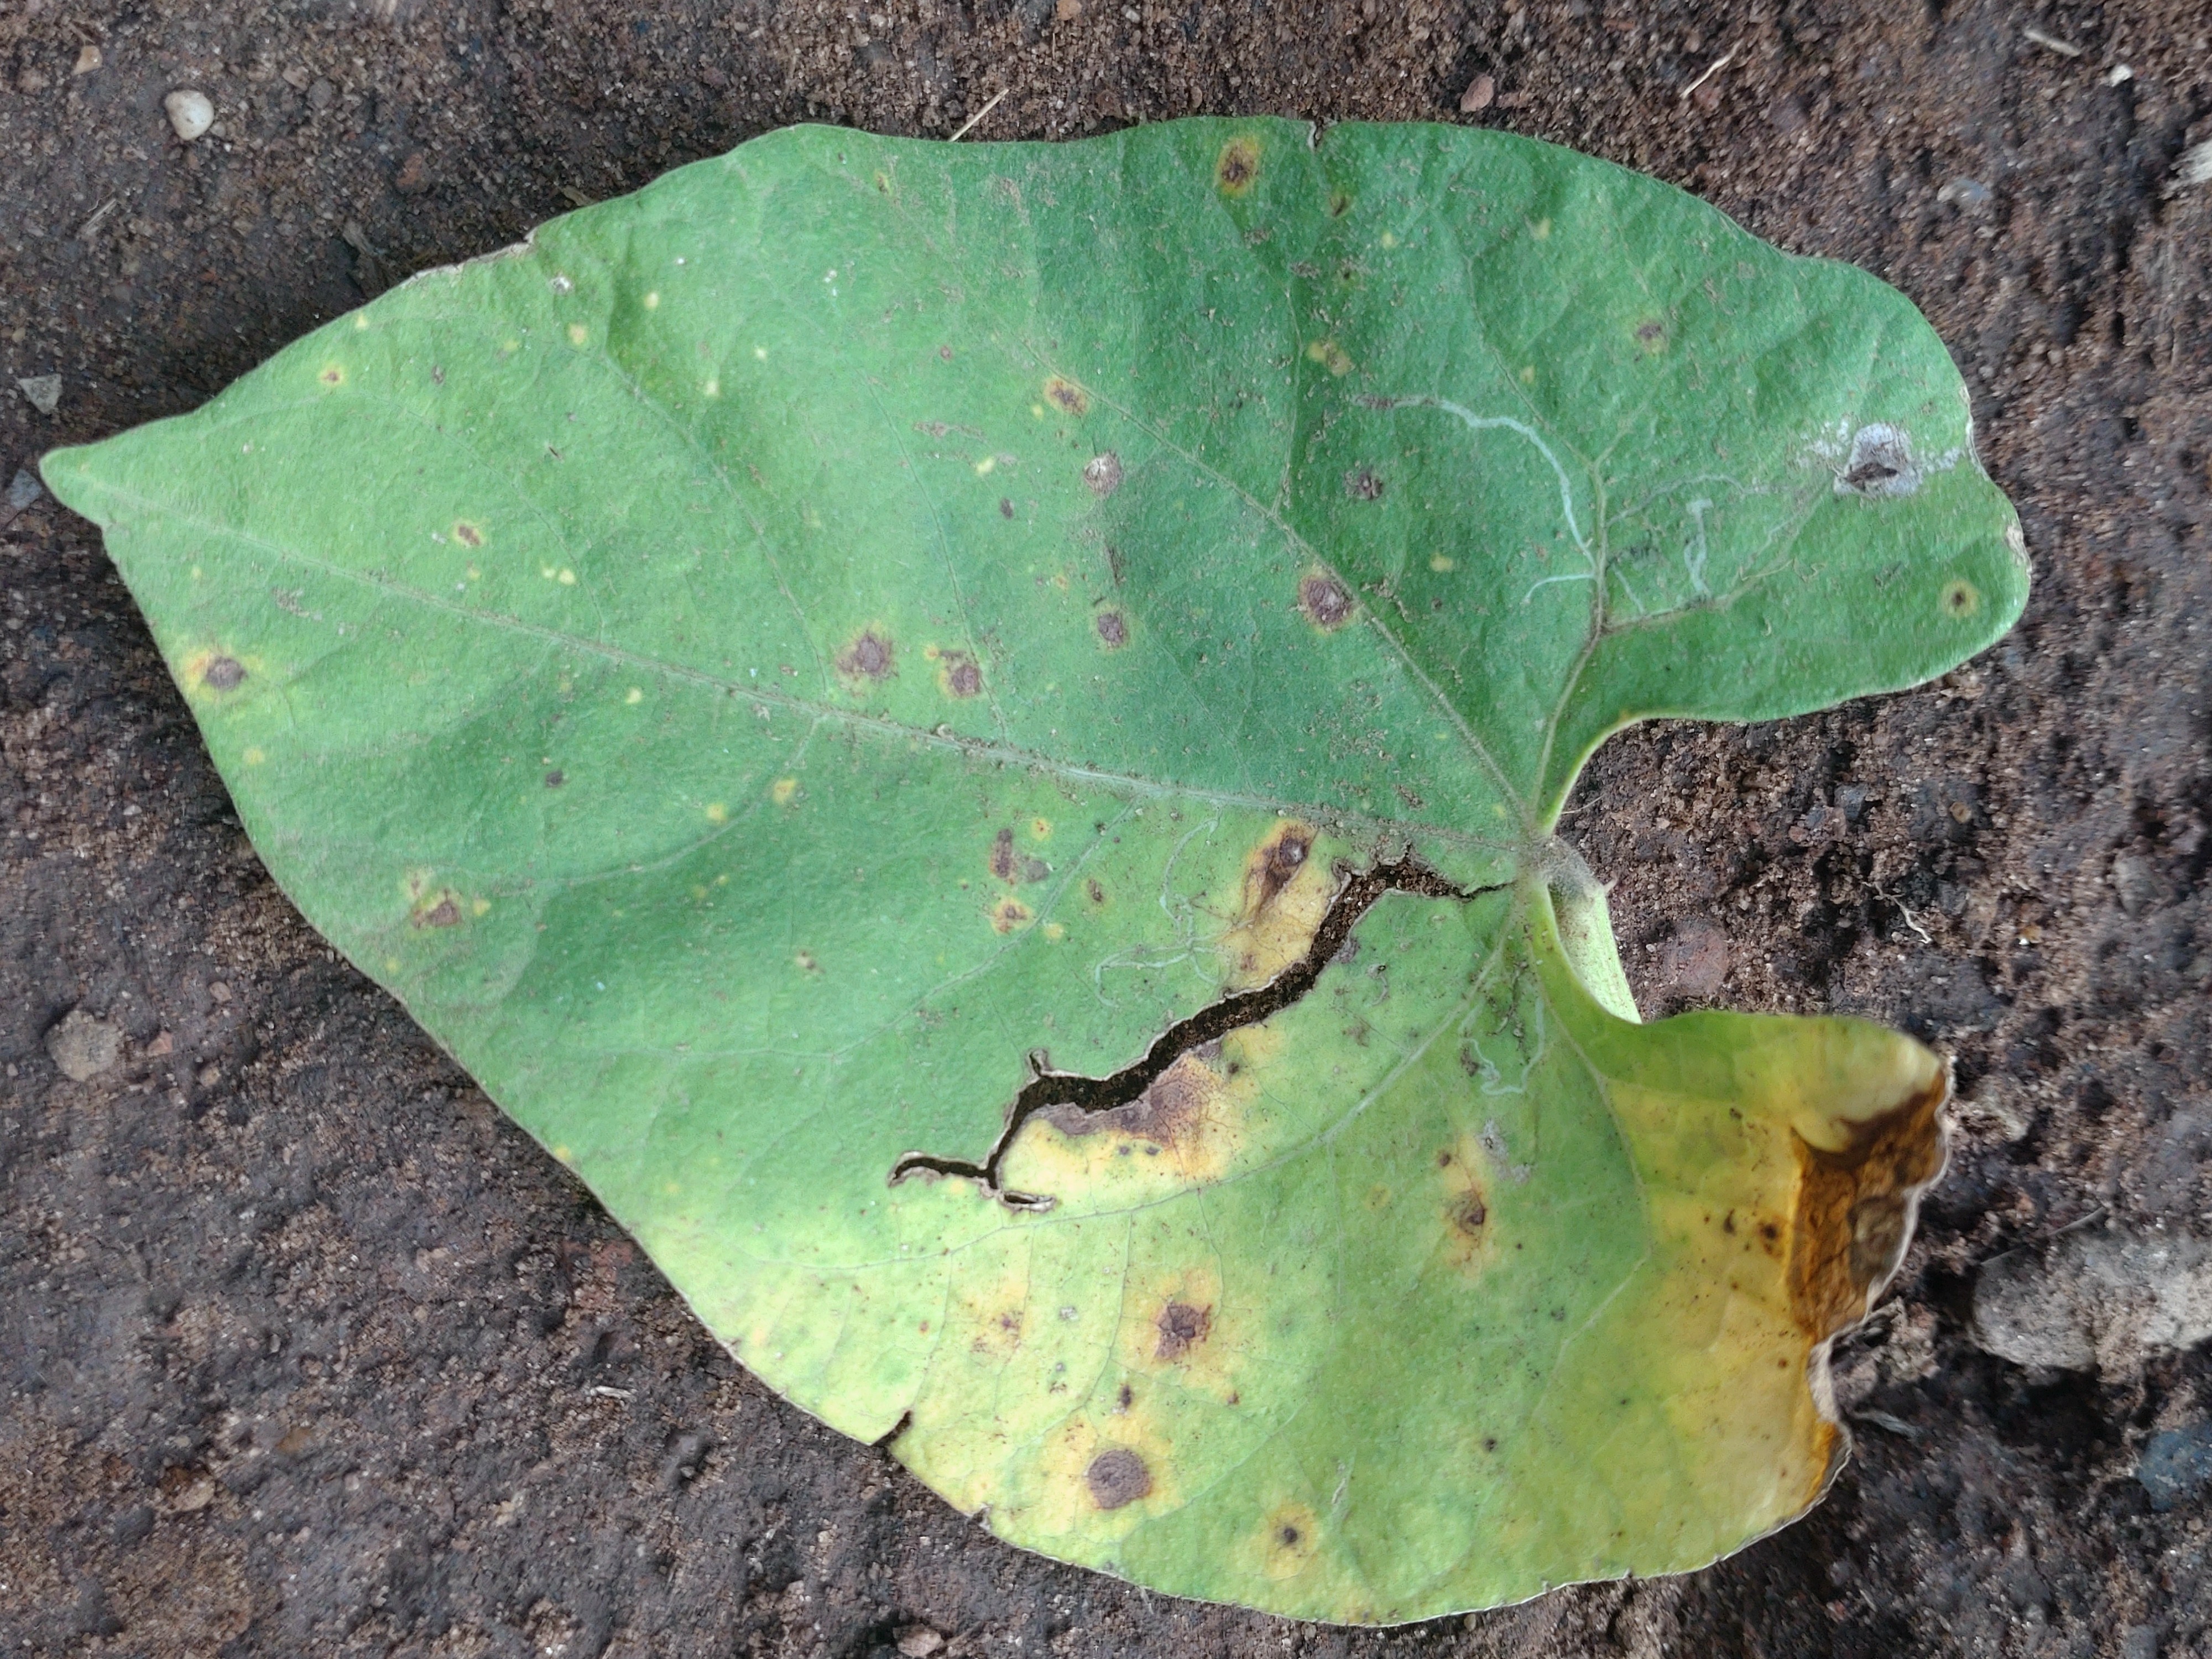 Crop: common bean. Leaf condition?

rust
